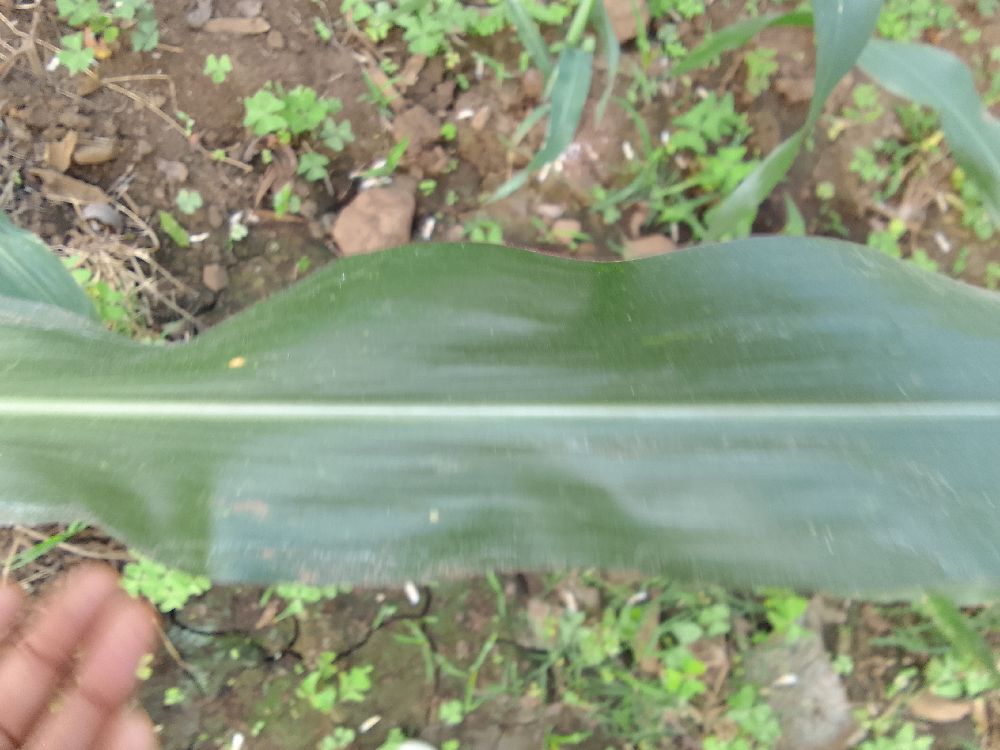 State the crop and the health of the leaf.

maize, healthy
